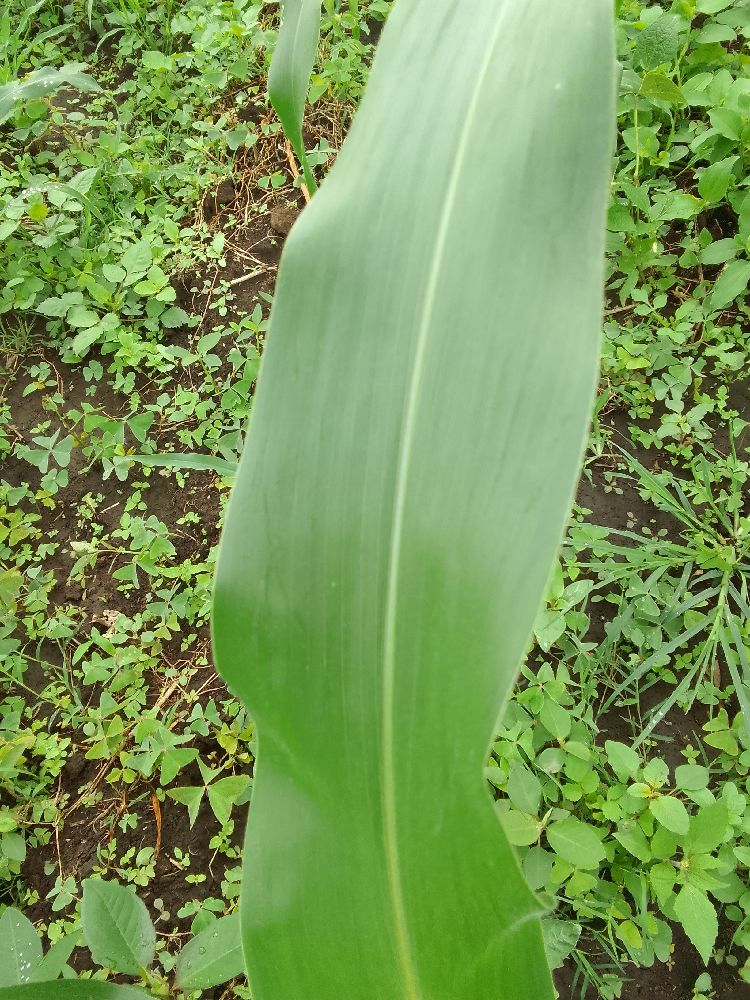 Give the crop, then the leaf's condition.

maize, healthy
